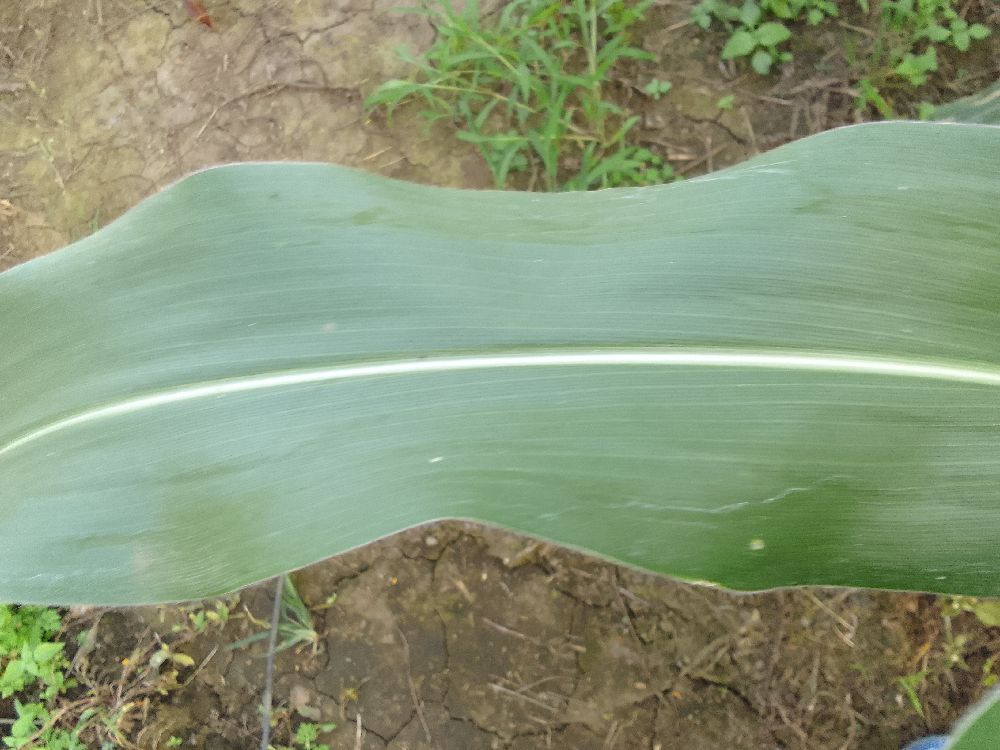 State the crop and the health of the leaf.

maize, healthy
